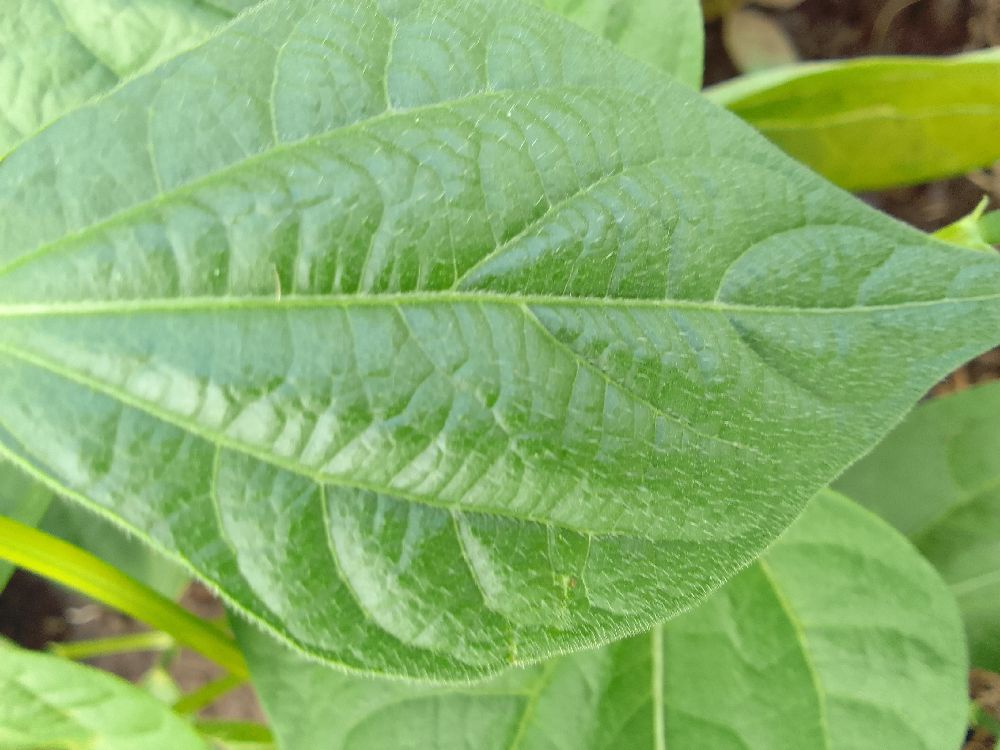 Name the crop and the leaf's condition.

common bean, healthy
